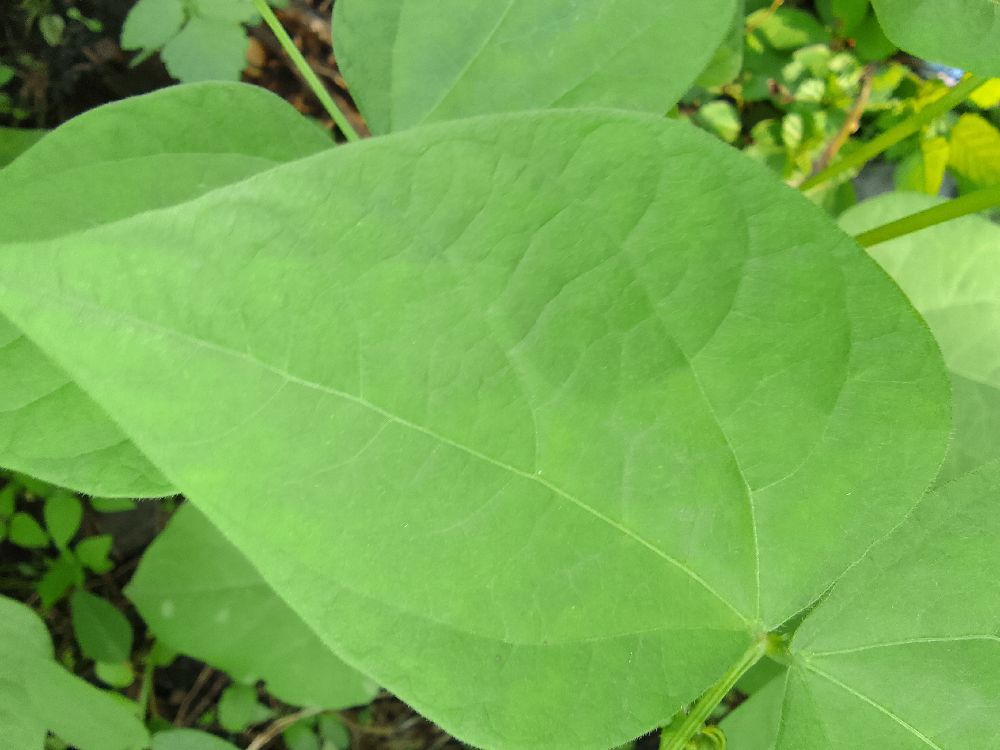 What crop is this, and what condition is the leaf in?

common bean, healthy
